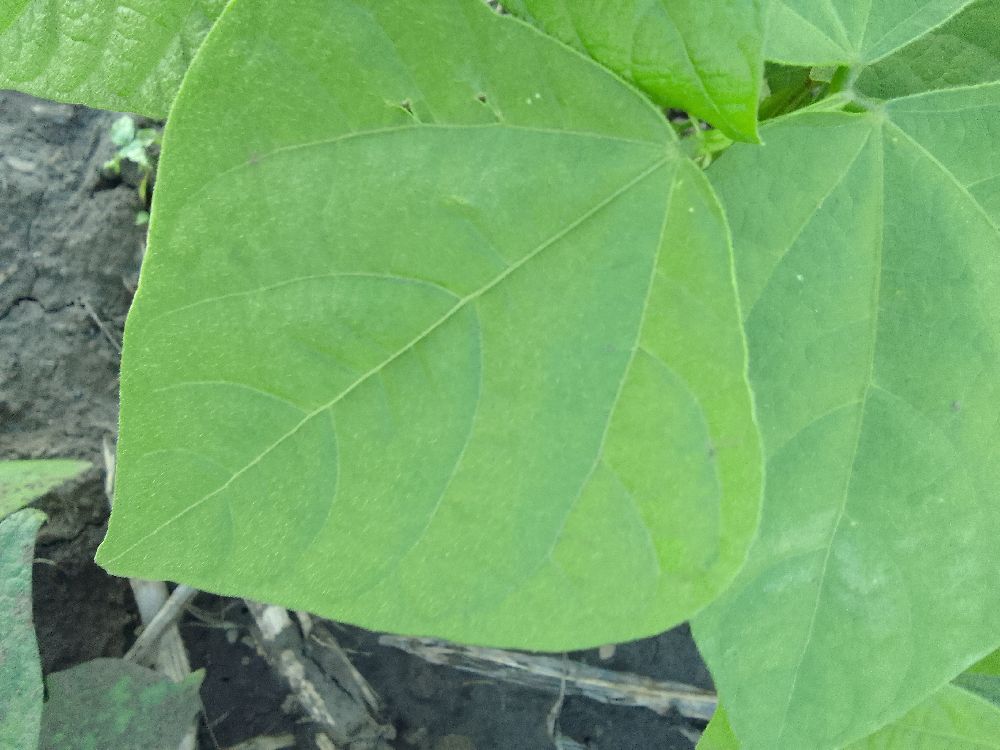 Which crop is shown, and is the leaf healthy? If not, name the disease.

common bean, healthy
